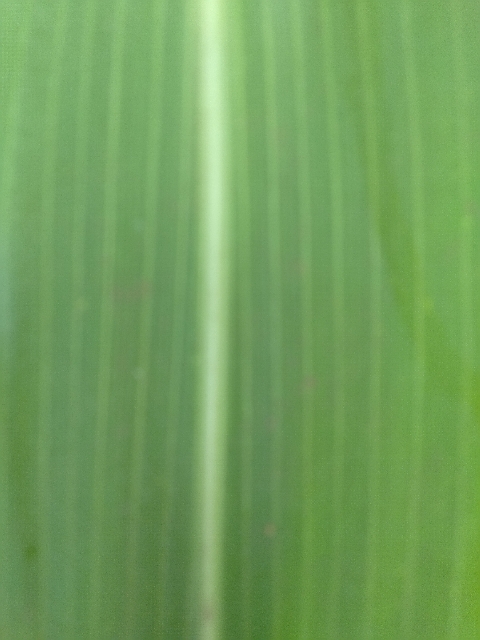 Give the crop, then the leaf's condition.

maize, healthy
